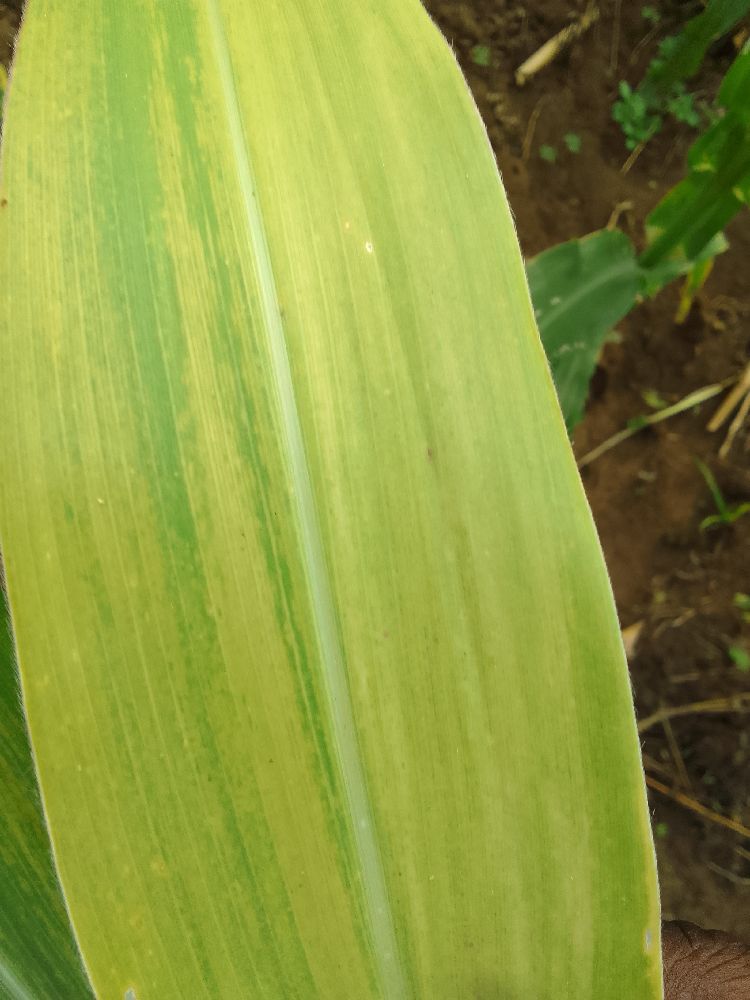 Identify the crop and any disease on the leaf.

maize, maize lethal necrosis
